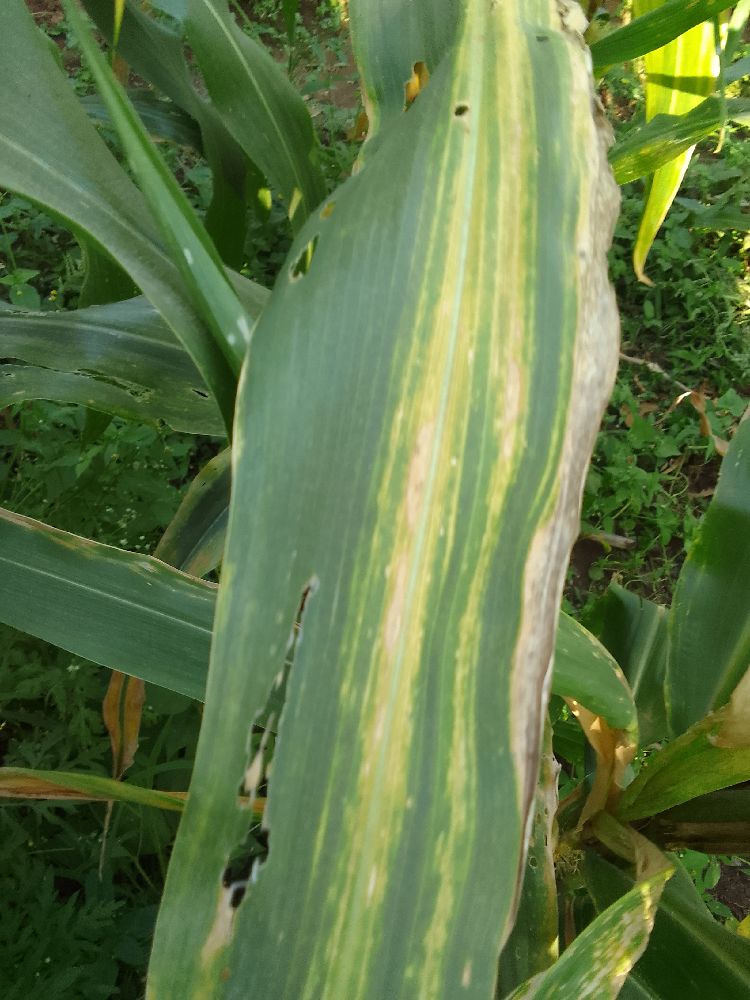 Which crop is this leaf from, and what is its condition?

maize, maize lethal necrosis
